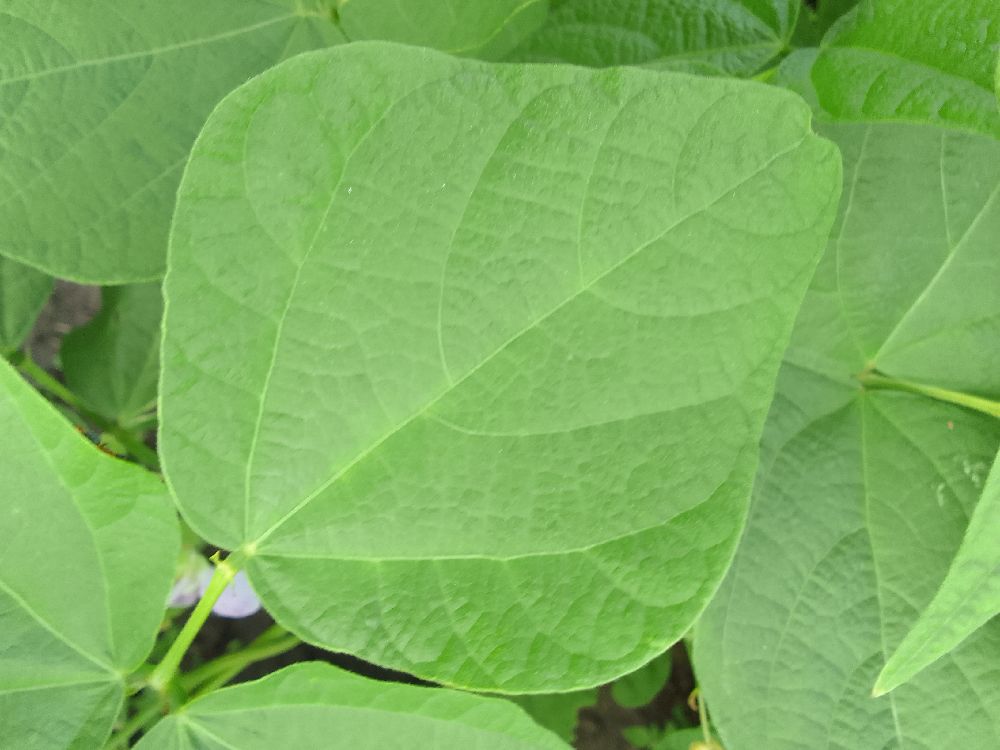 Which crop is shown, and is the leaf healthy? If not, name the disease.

common bean, healthy
